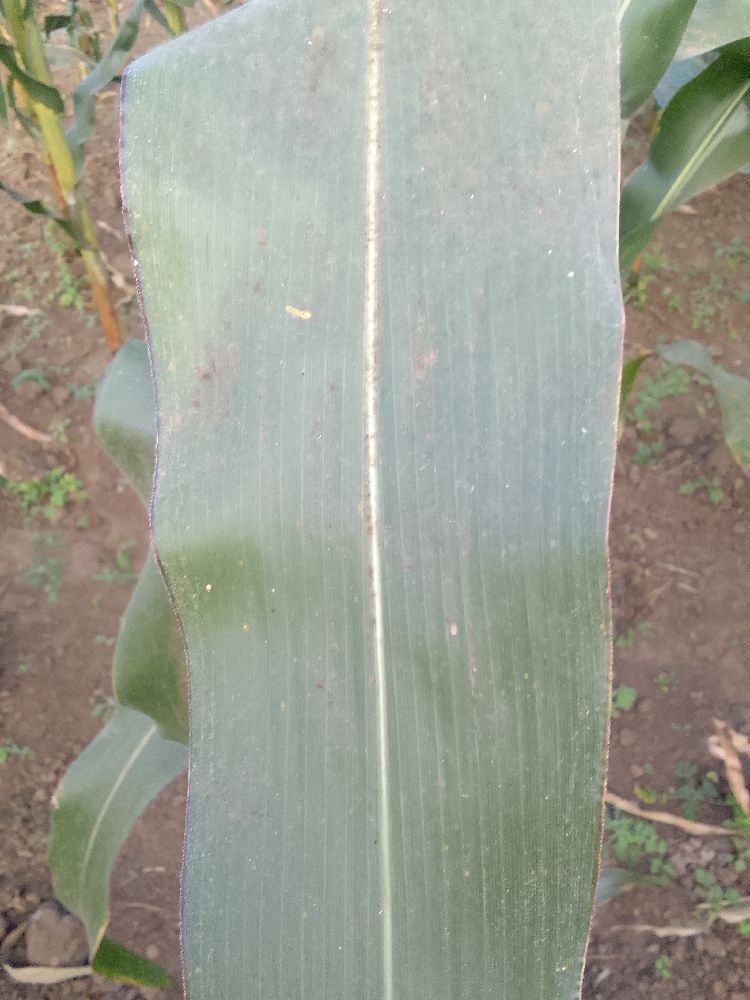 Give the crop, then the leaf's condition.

maize, healthy
